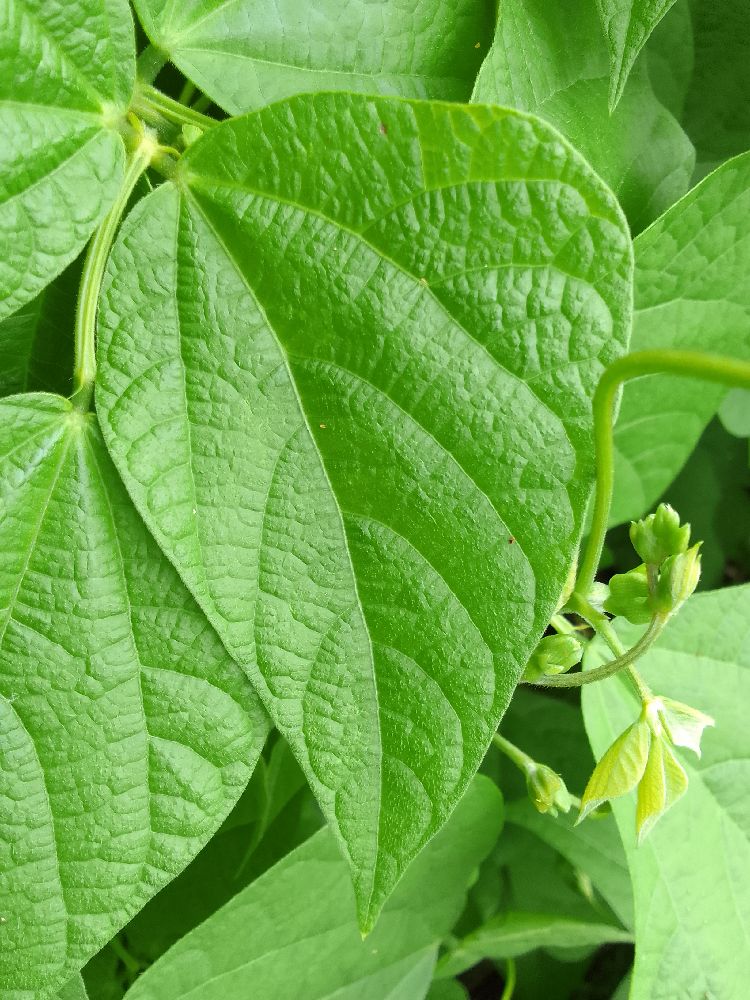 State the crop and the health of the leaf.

common bean, healthy
